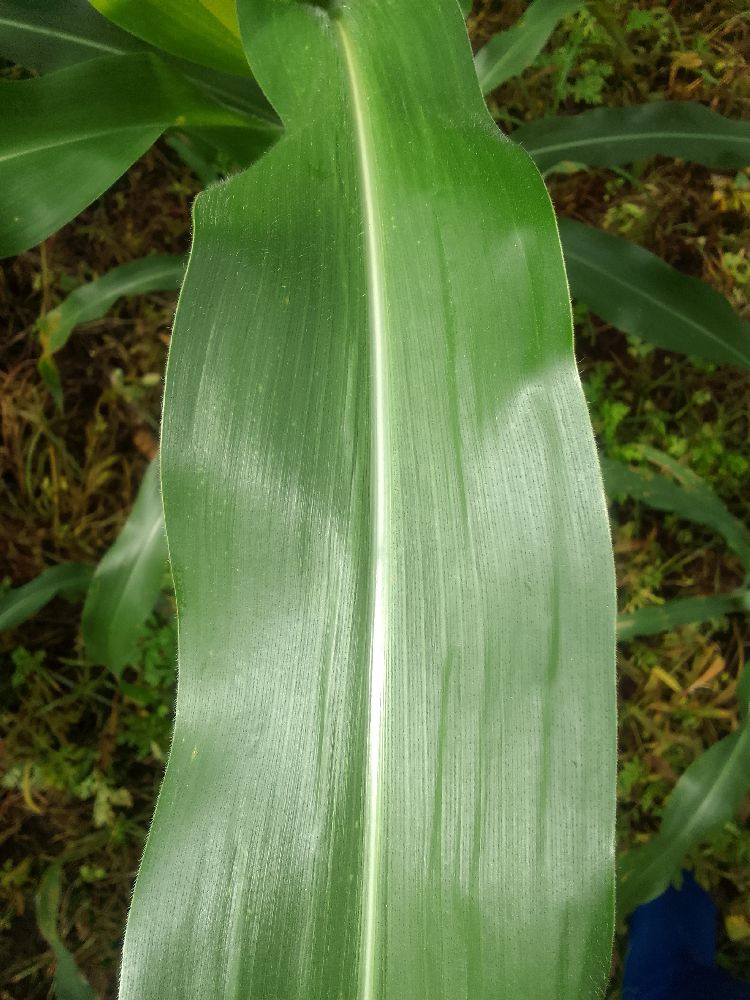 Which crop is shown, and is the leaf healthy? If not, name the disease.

maize, healthy
